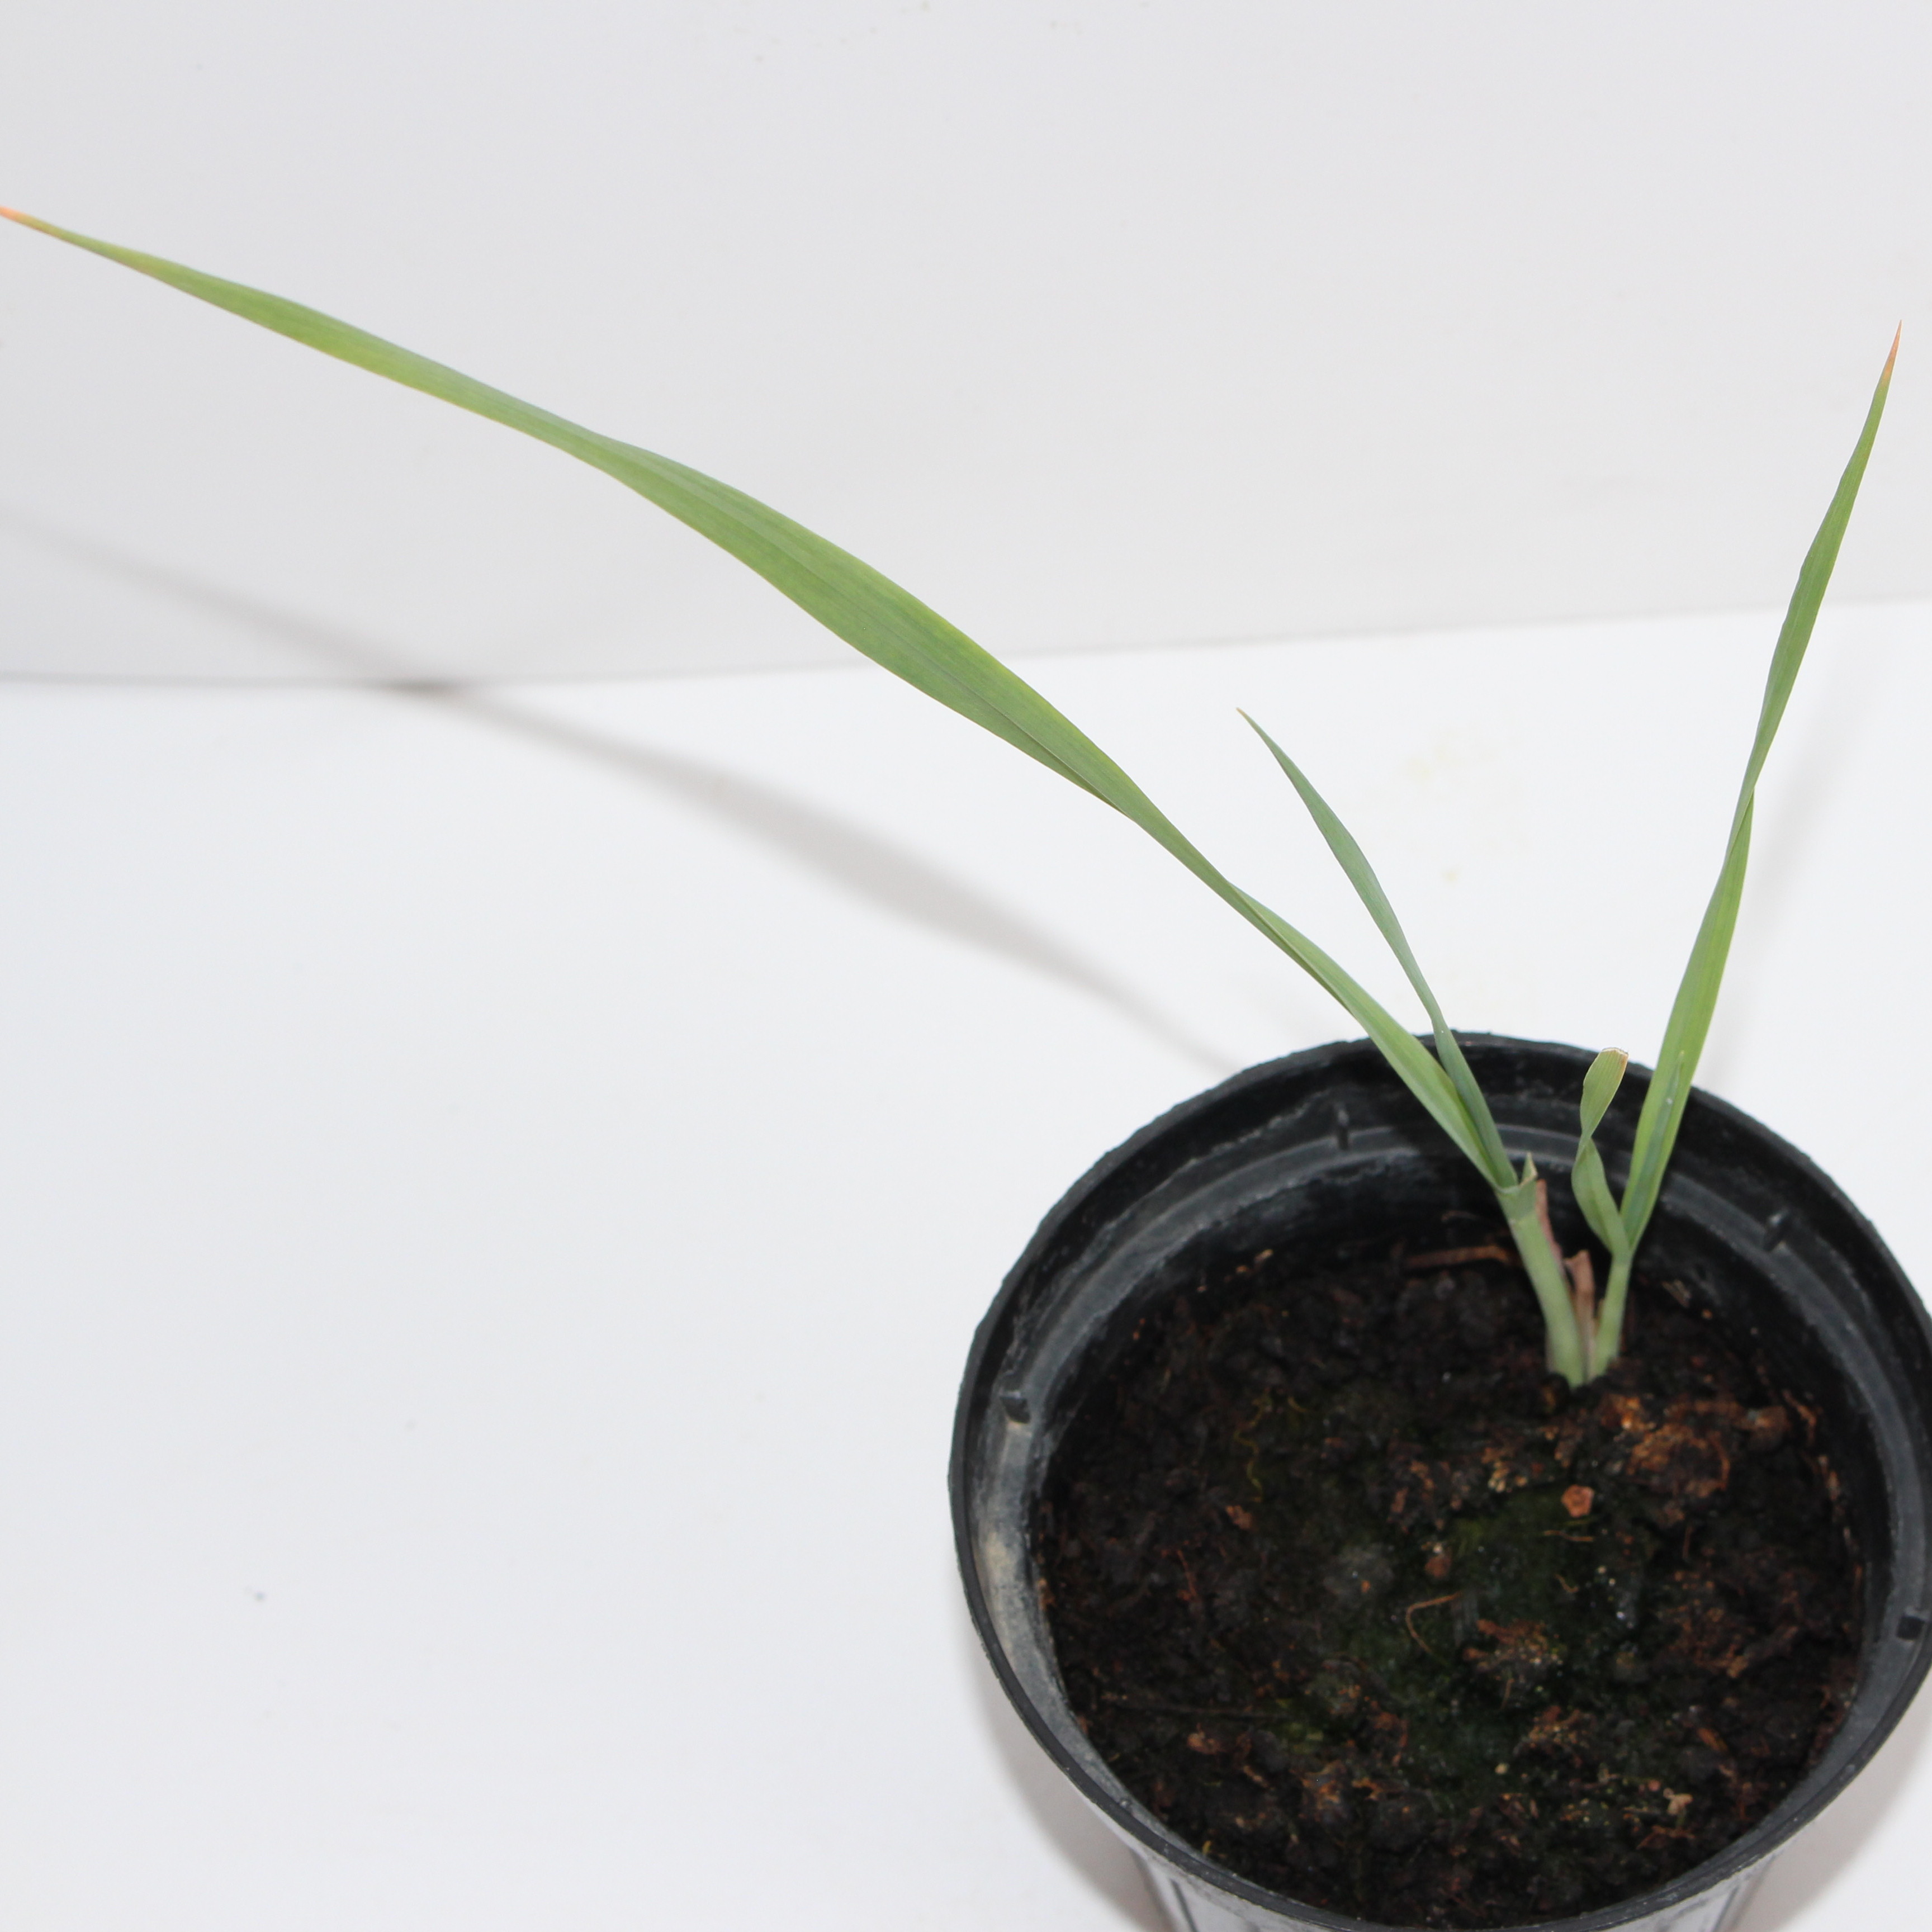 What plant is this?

Avena sterilis
